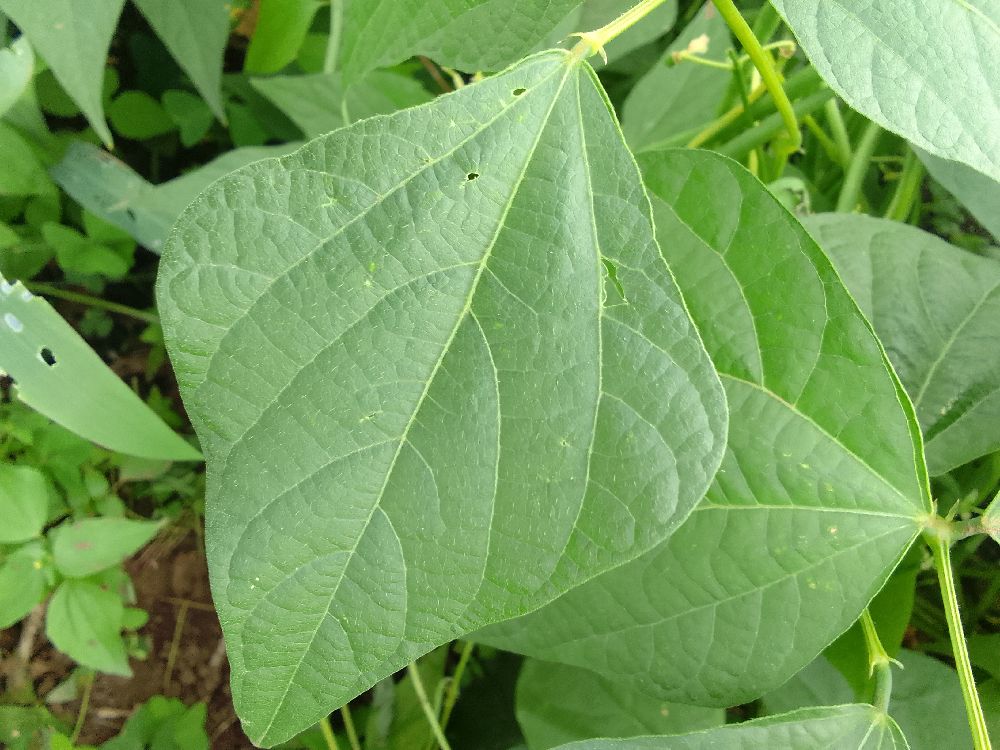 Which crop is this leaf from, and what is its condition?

common bean, healthy
